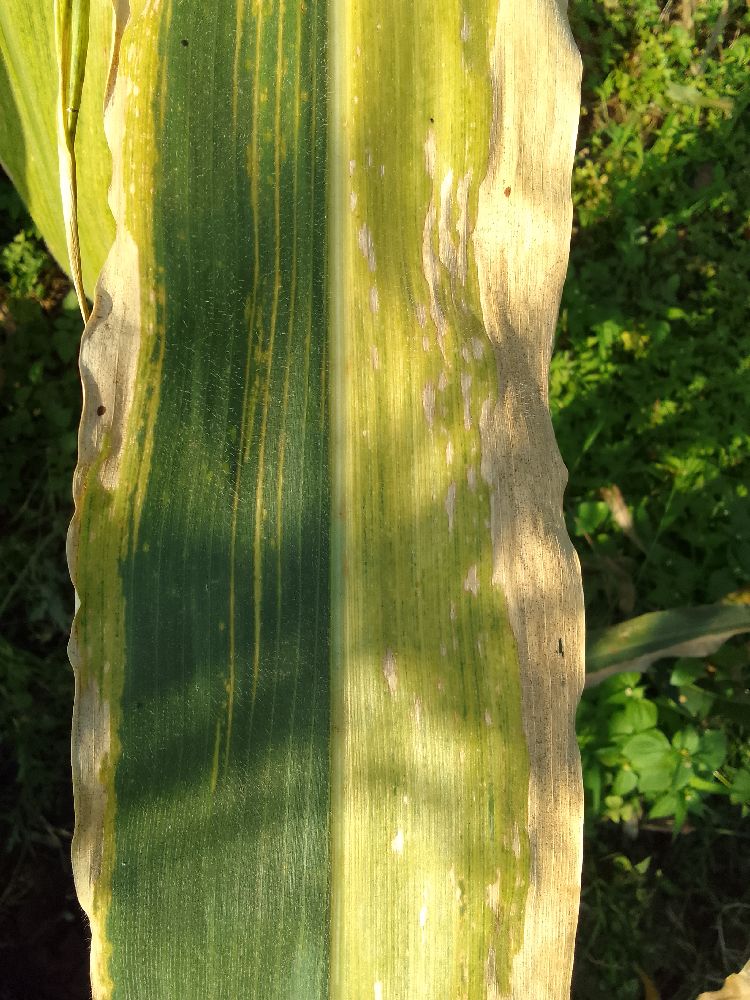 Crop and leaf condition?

maize, maize lethal necrosis
